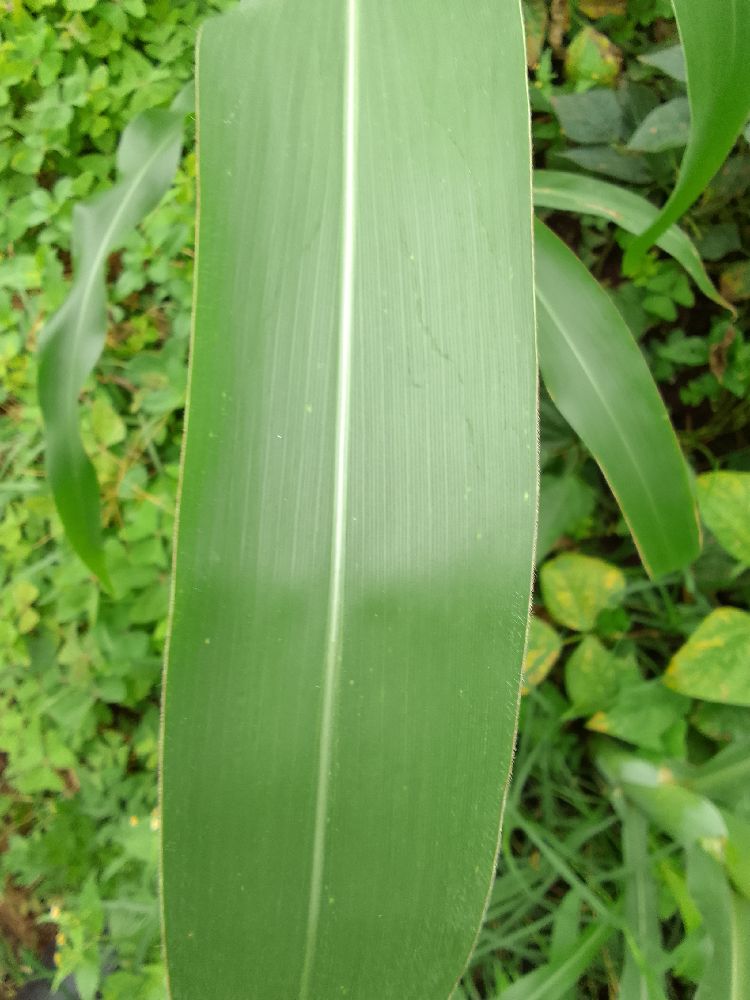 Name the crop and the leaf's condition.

maize, healthy
